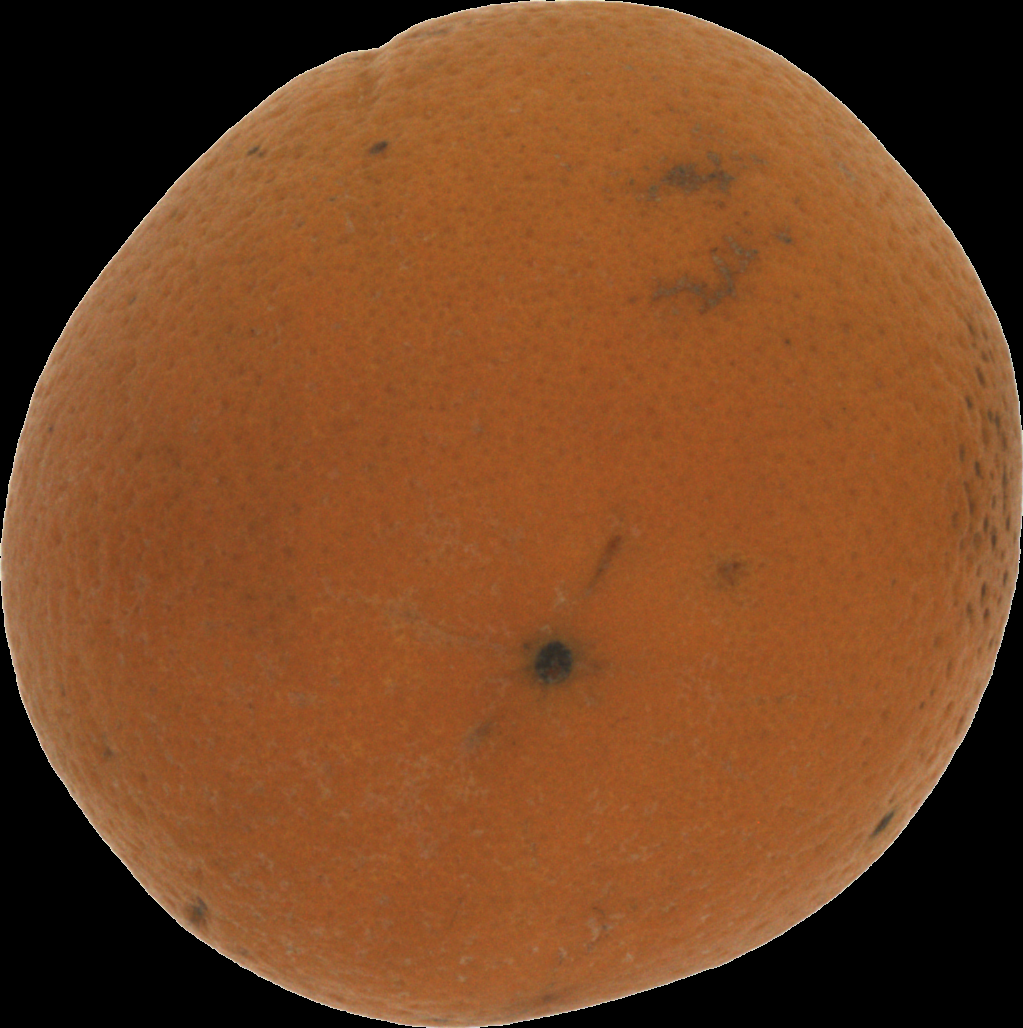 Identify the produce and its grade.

orange, bad
